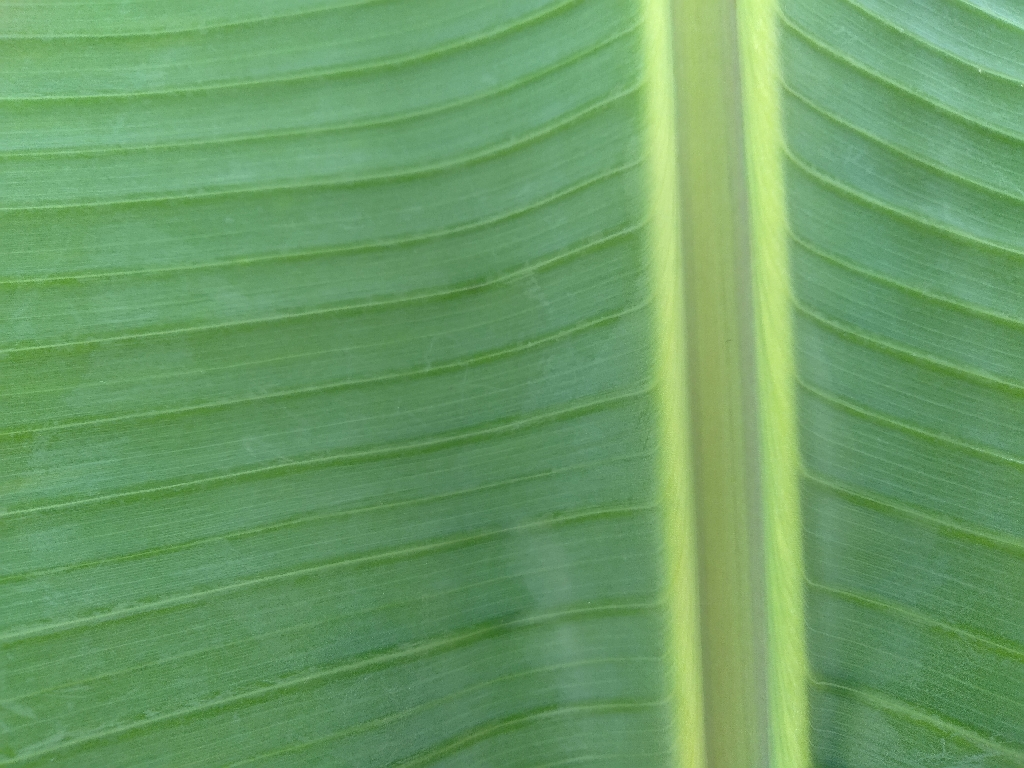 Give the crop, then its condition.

banana, healthy
